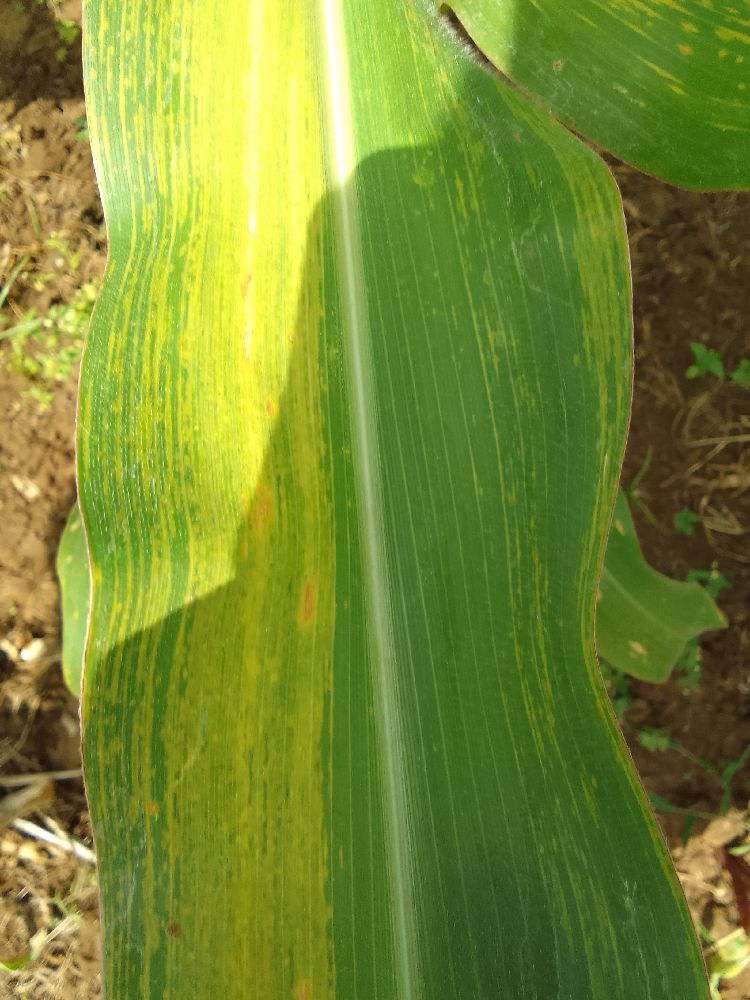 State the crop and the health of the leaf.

maize, maize lethal necrosis
